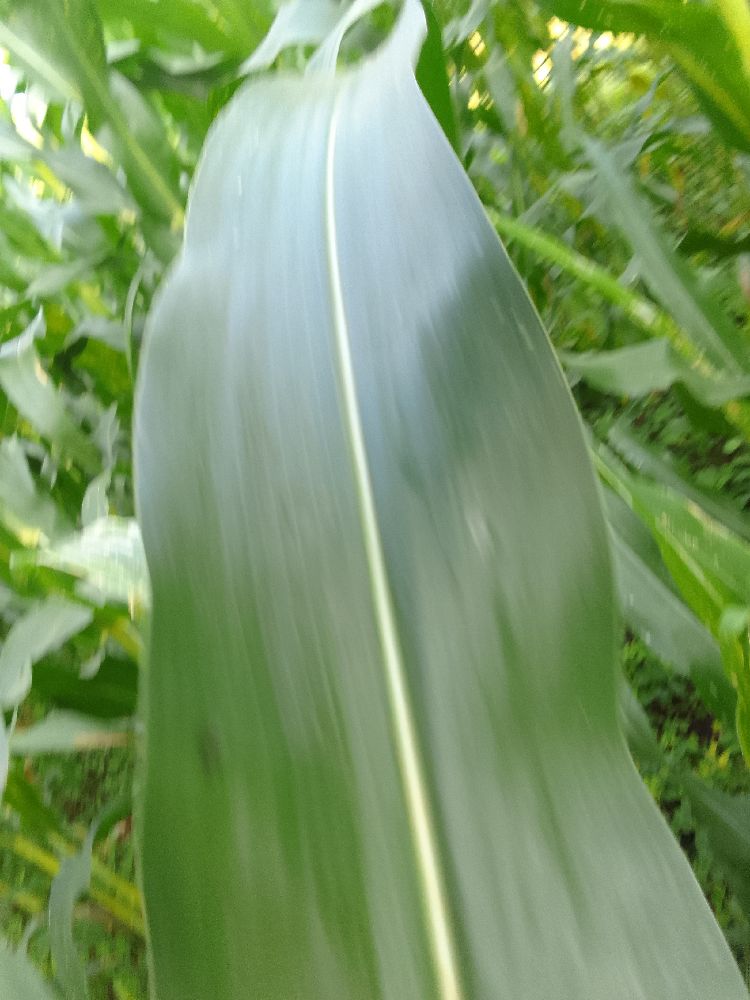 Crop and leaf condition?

maize, healthy
